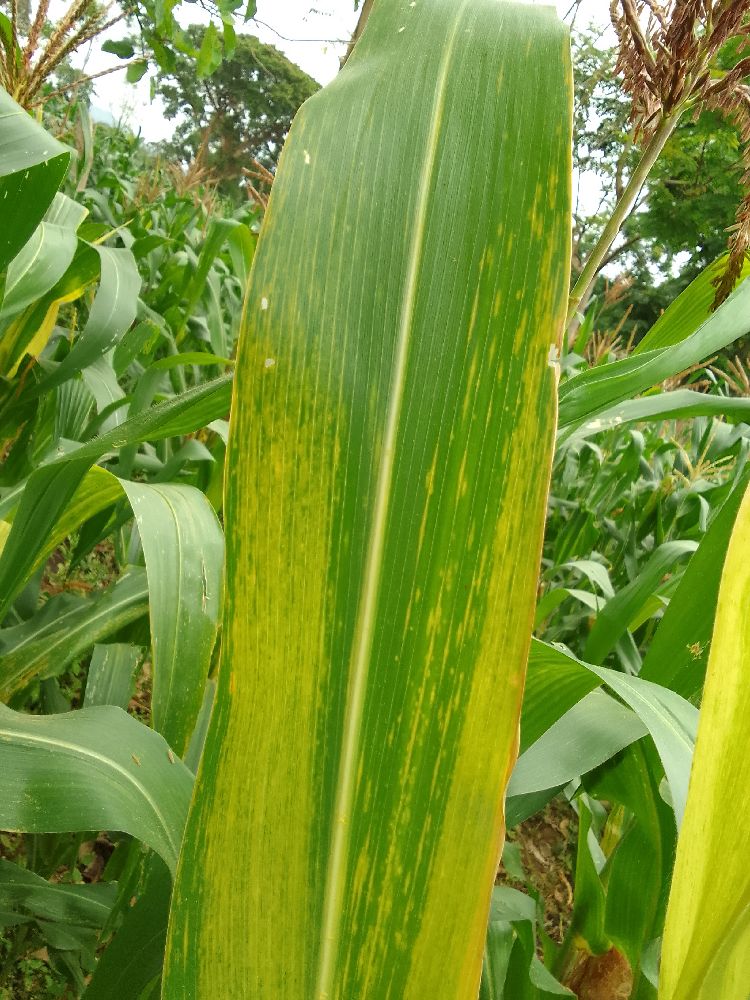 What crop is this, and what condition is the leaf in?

maize, maize lethal necrosis
